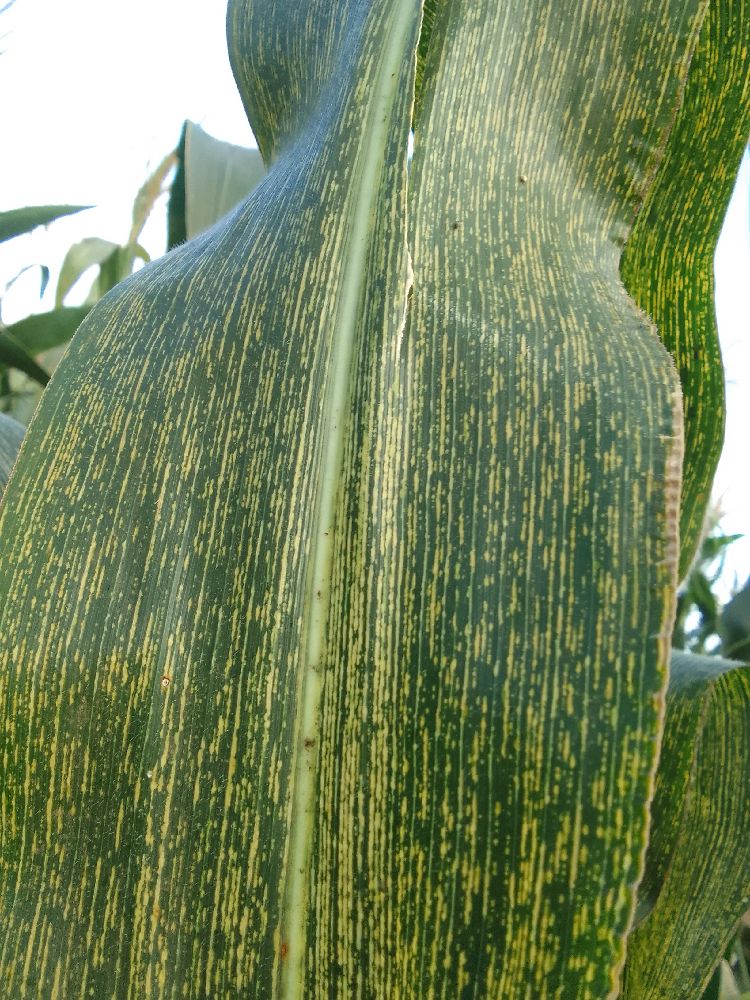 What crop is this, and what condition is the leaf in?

maize, maize streak virus
